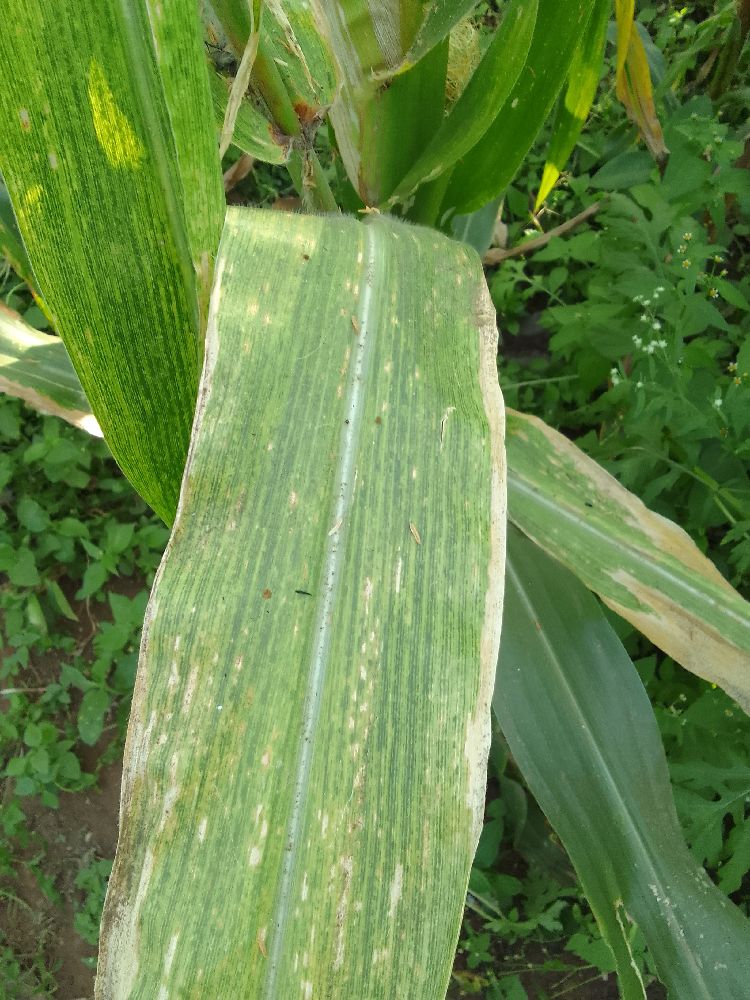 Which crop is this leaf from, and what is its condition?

maize, maize lethal necrosis
